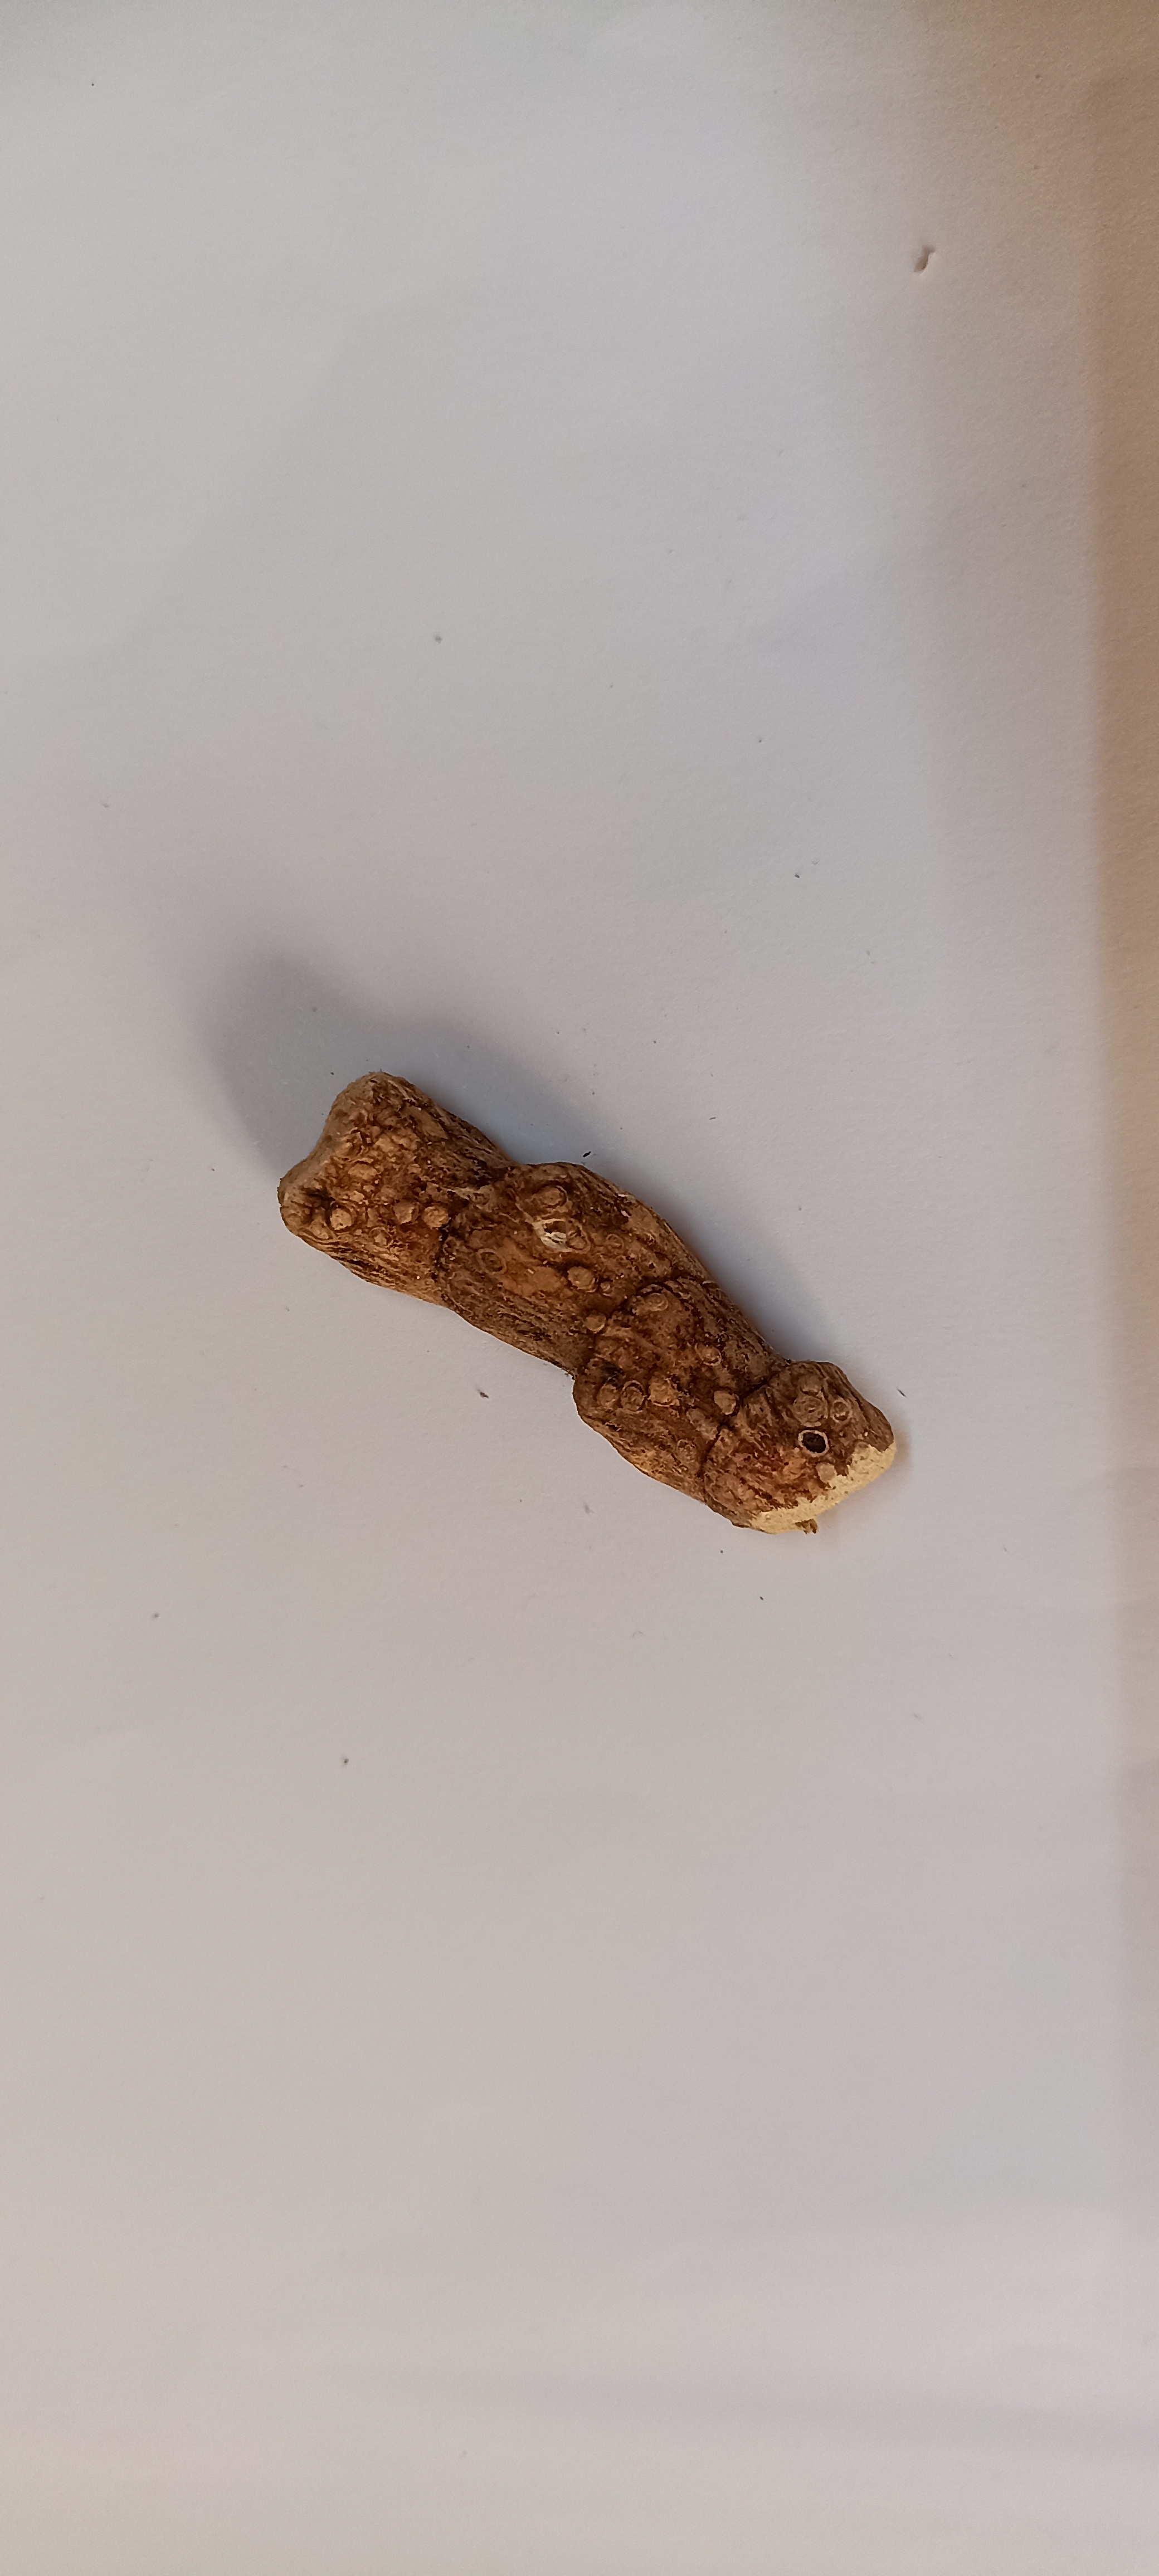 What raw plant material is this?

vekhand
